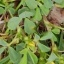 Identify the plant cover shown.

unstructured weed
